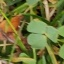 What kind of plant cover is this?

unstructured weed
